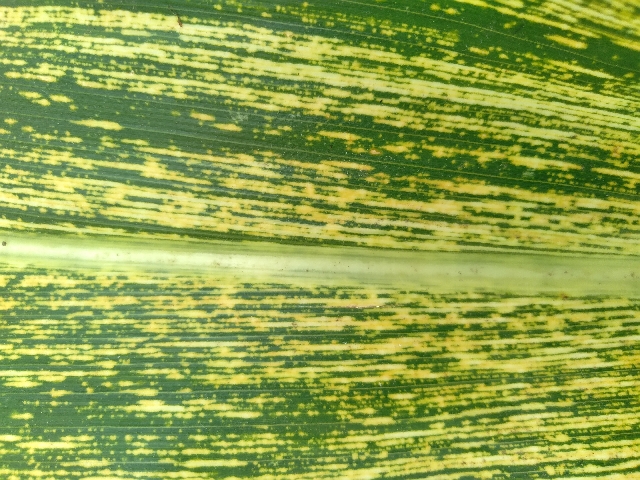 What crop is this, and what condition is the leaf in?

maize, maize streak virus
